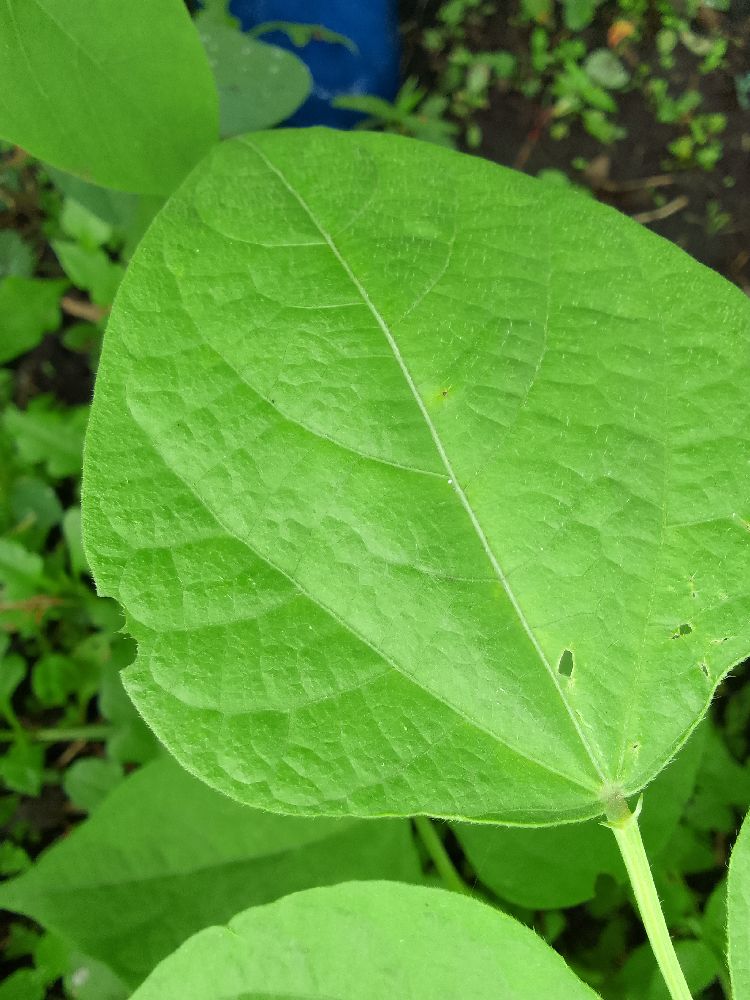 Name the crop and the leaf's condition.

common bean, healthy
